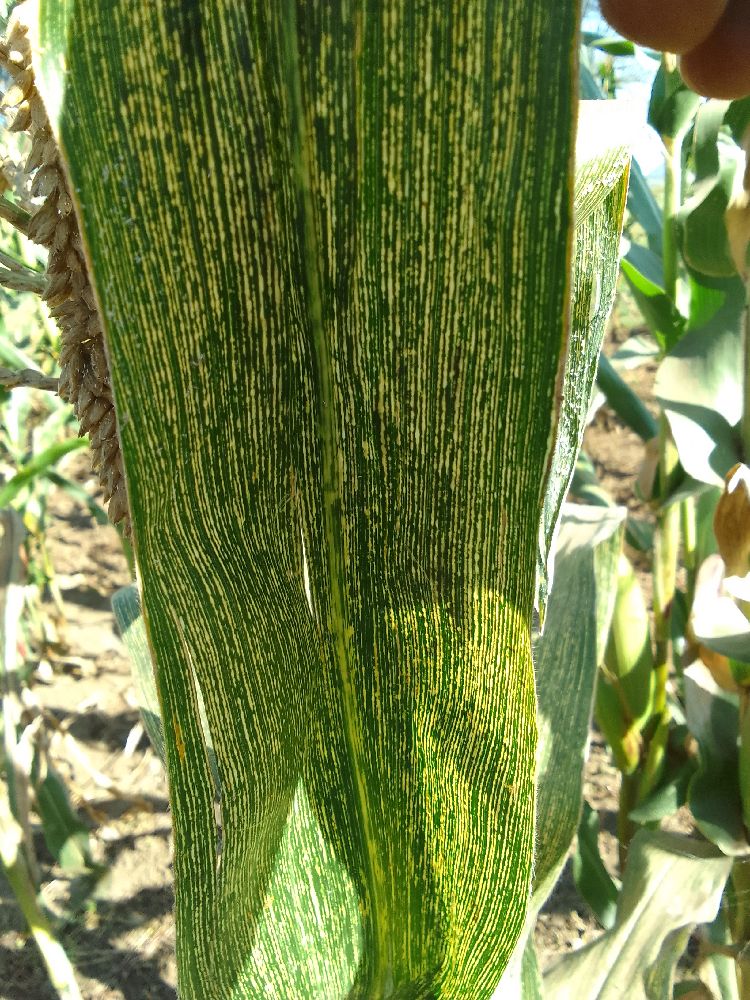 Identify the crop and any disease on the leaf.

maize, maize streak virus
